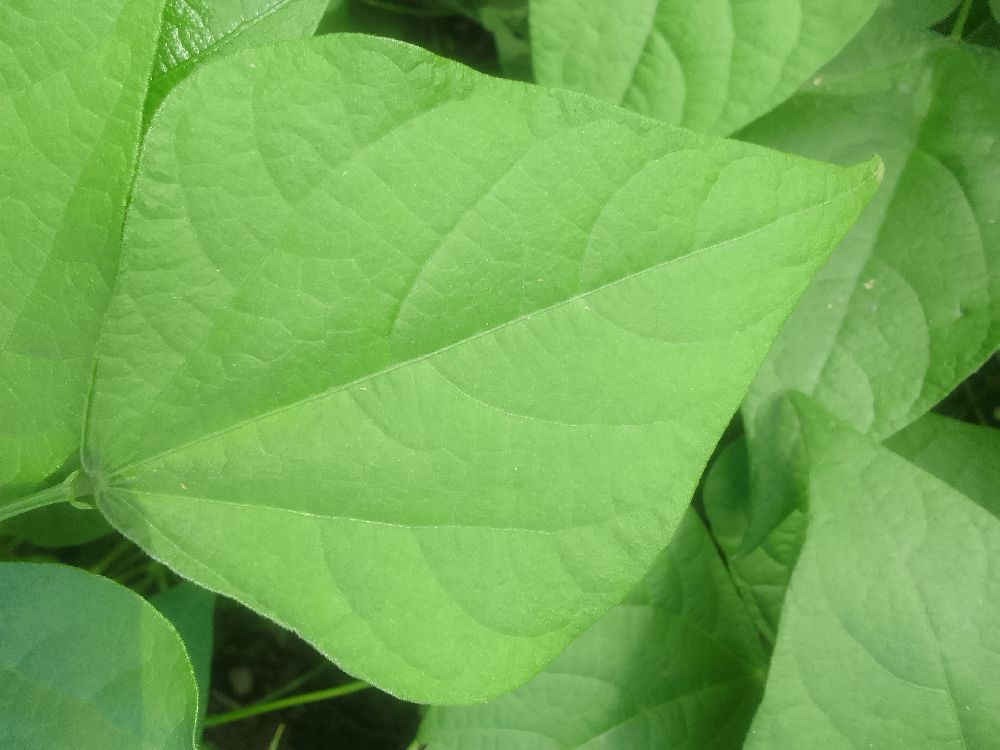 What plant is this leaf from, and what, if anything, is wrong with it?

common bean, healthy
